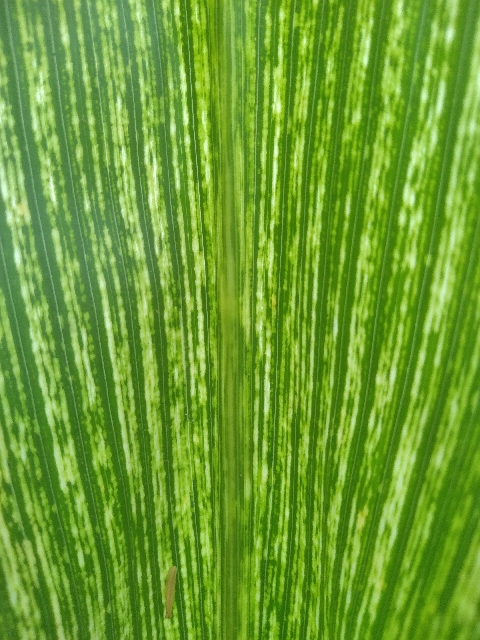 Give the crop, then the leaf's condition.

maize, maize streak virus
